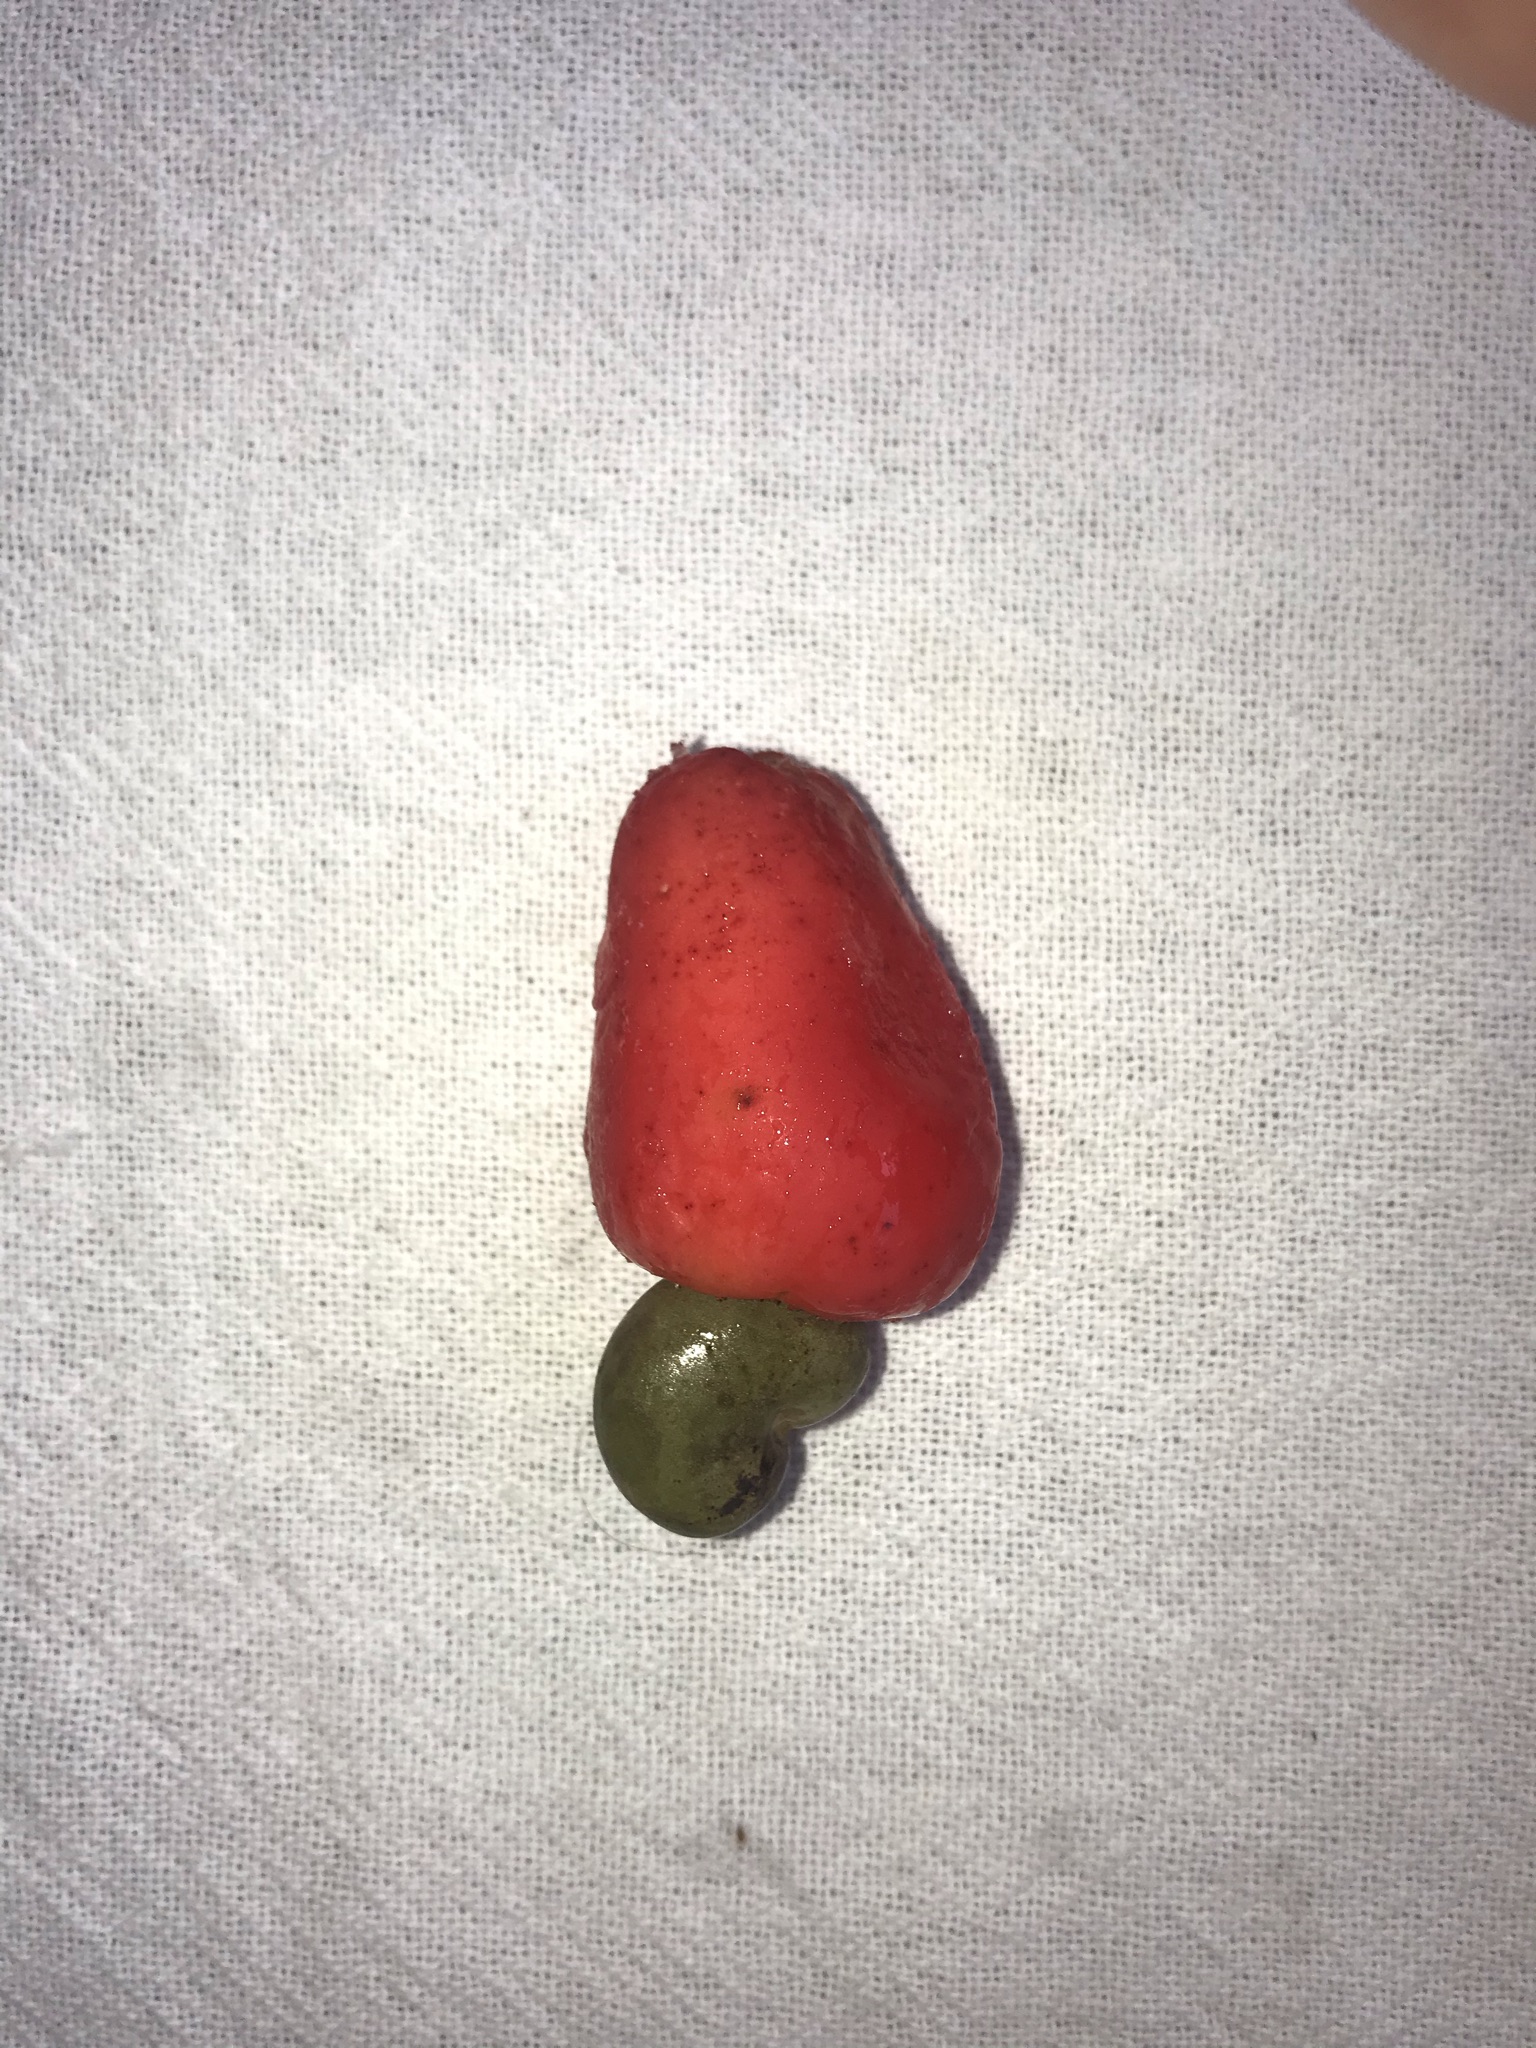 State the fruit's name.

caju vermelho
